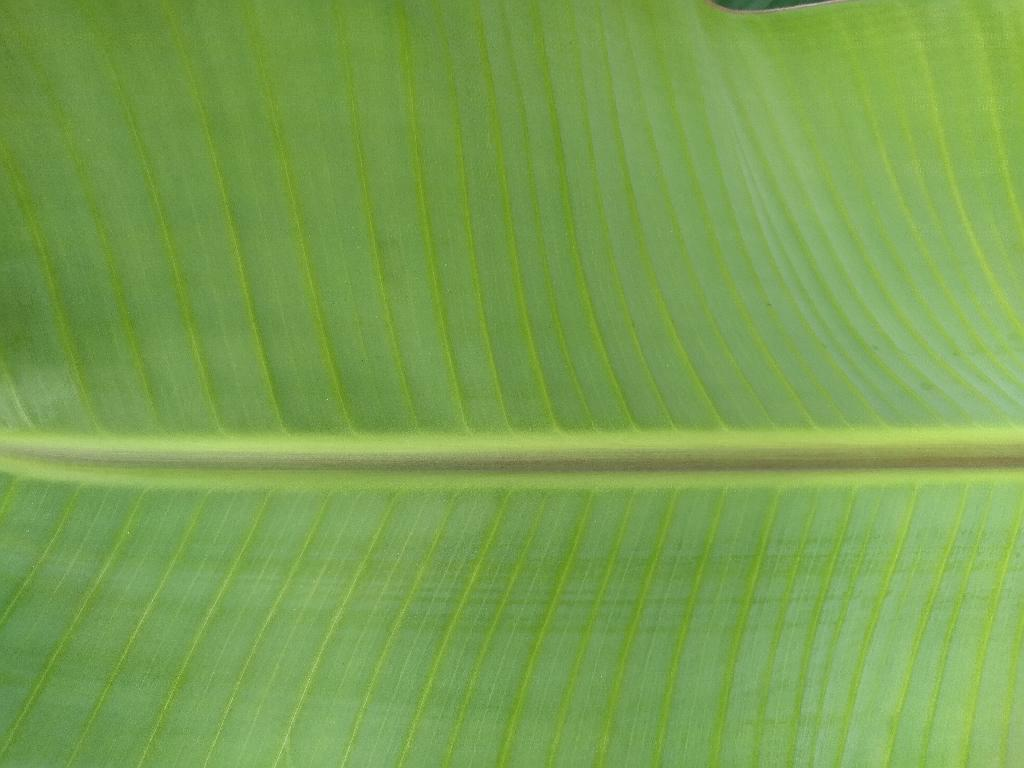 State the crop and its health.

banana, healthy
